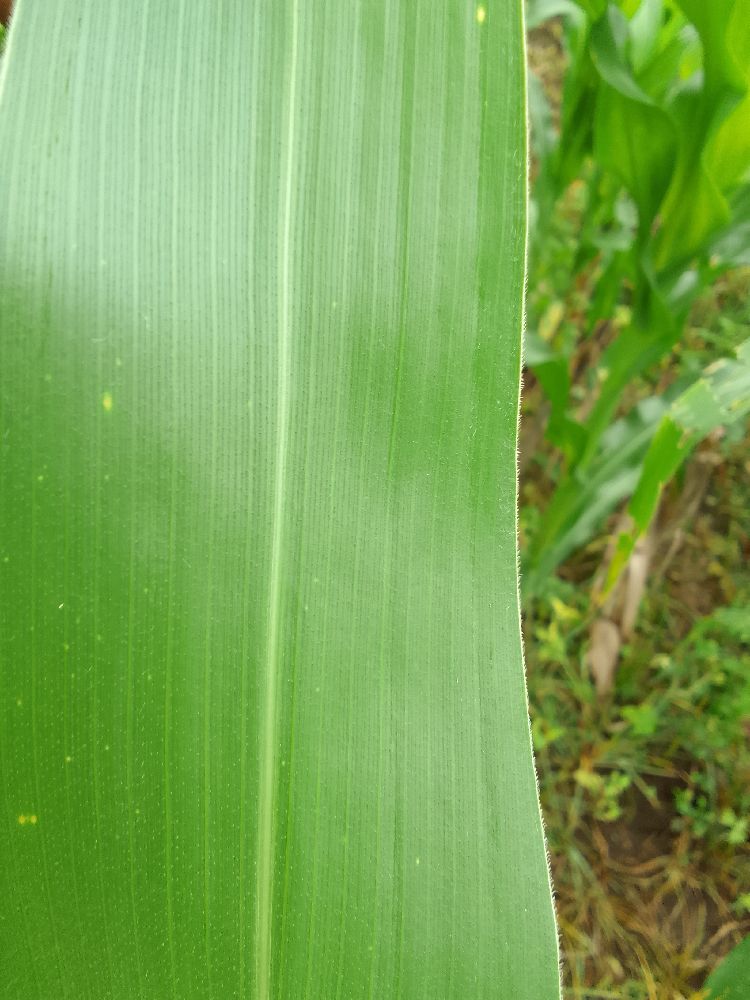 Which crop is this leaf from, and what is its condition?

maize, healthy
